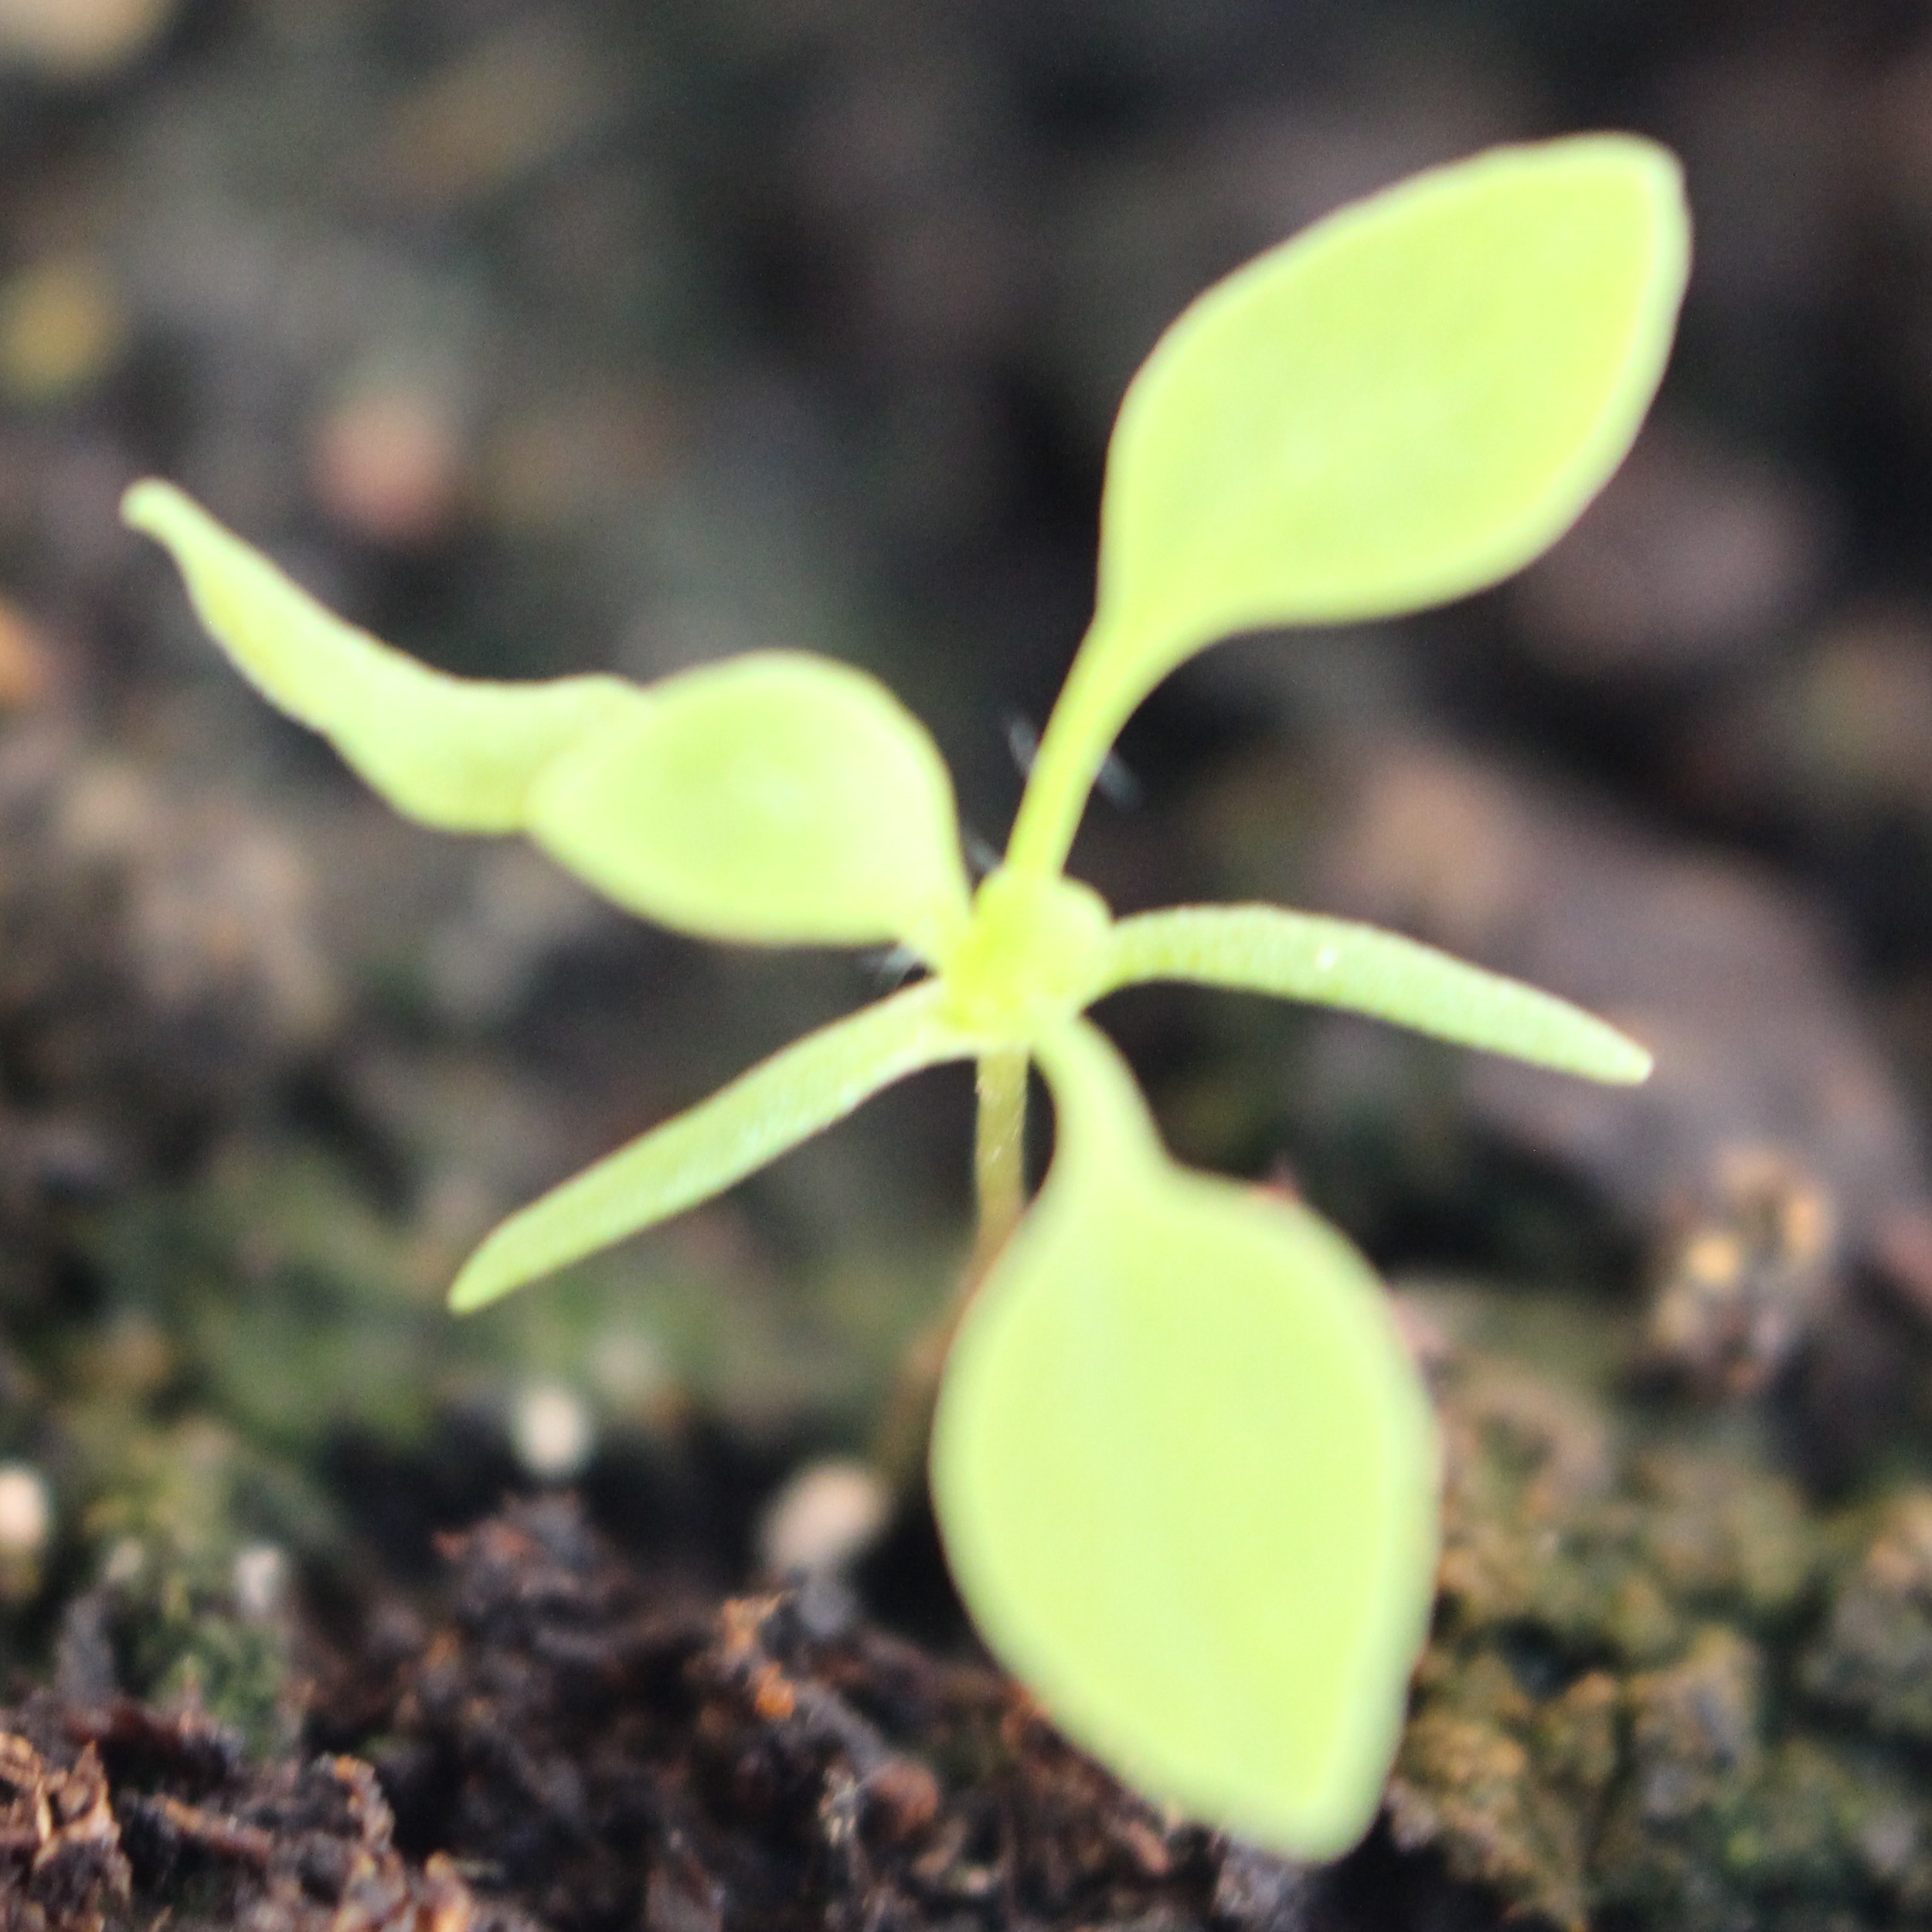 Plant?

Papaver rhoeas
